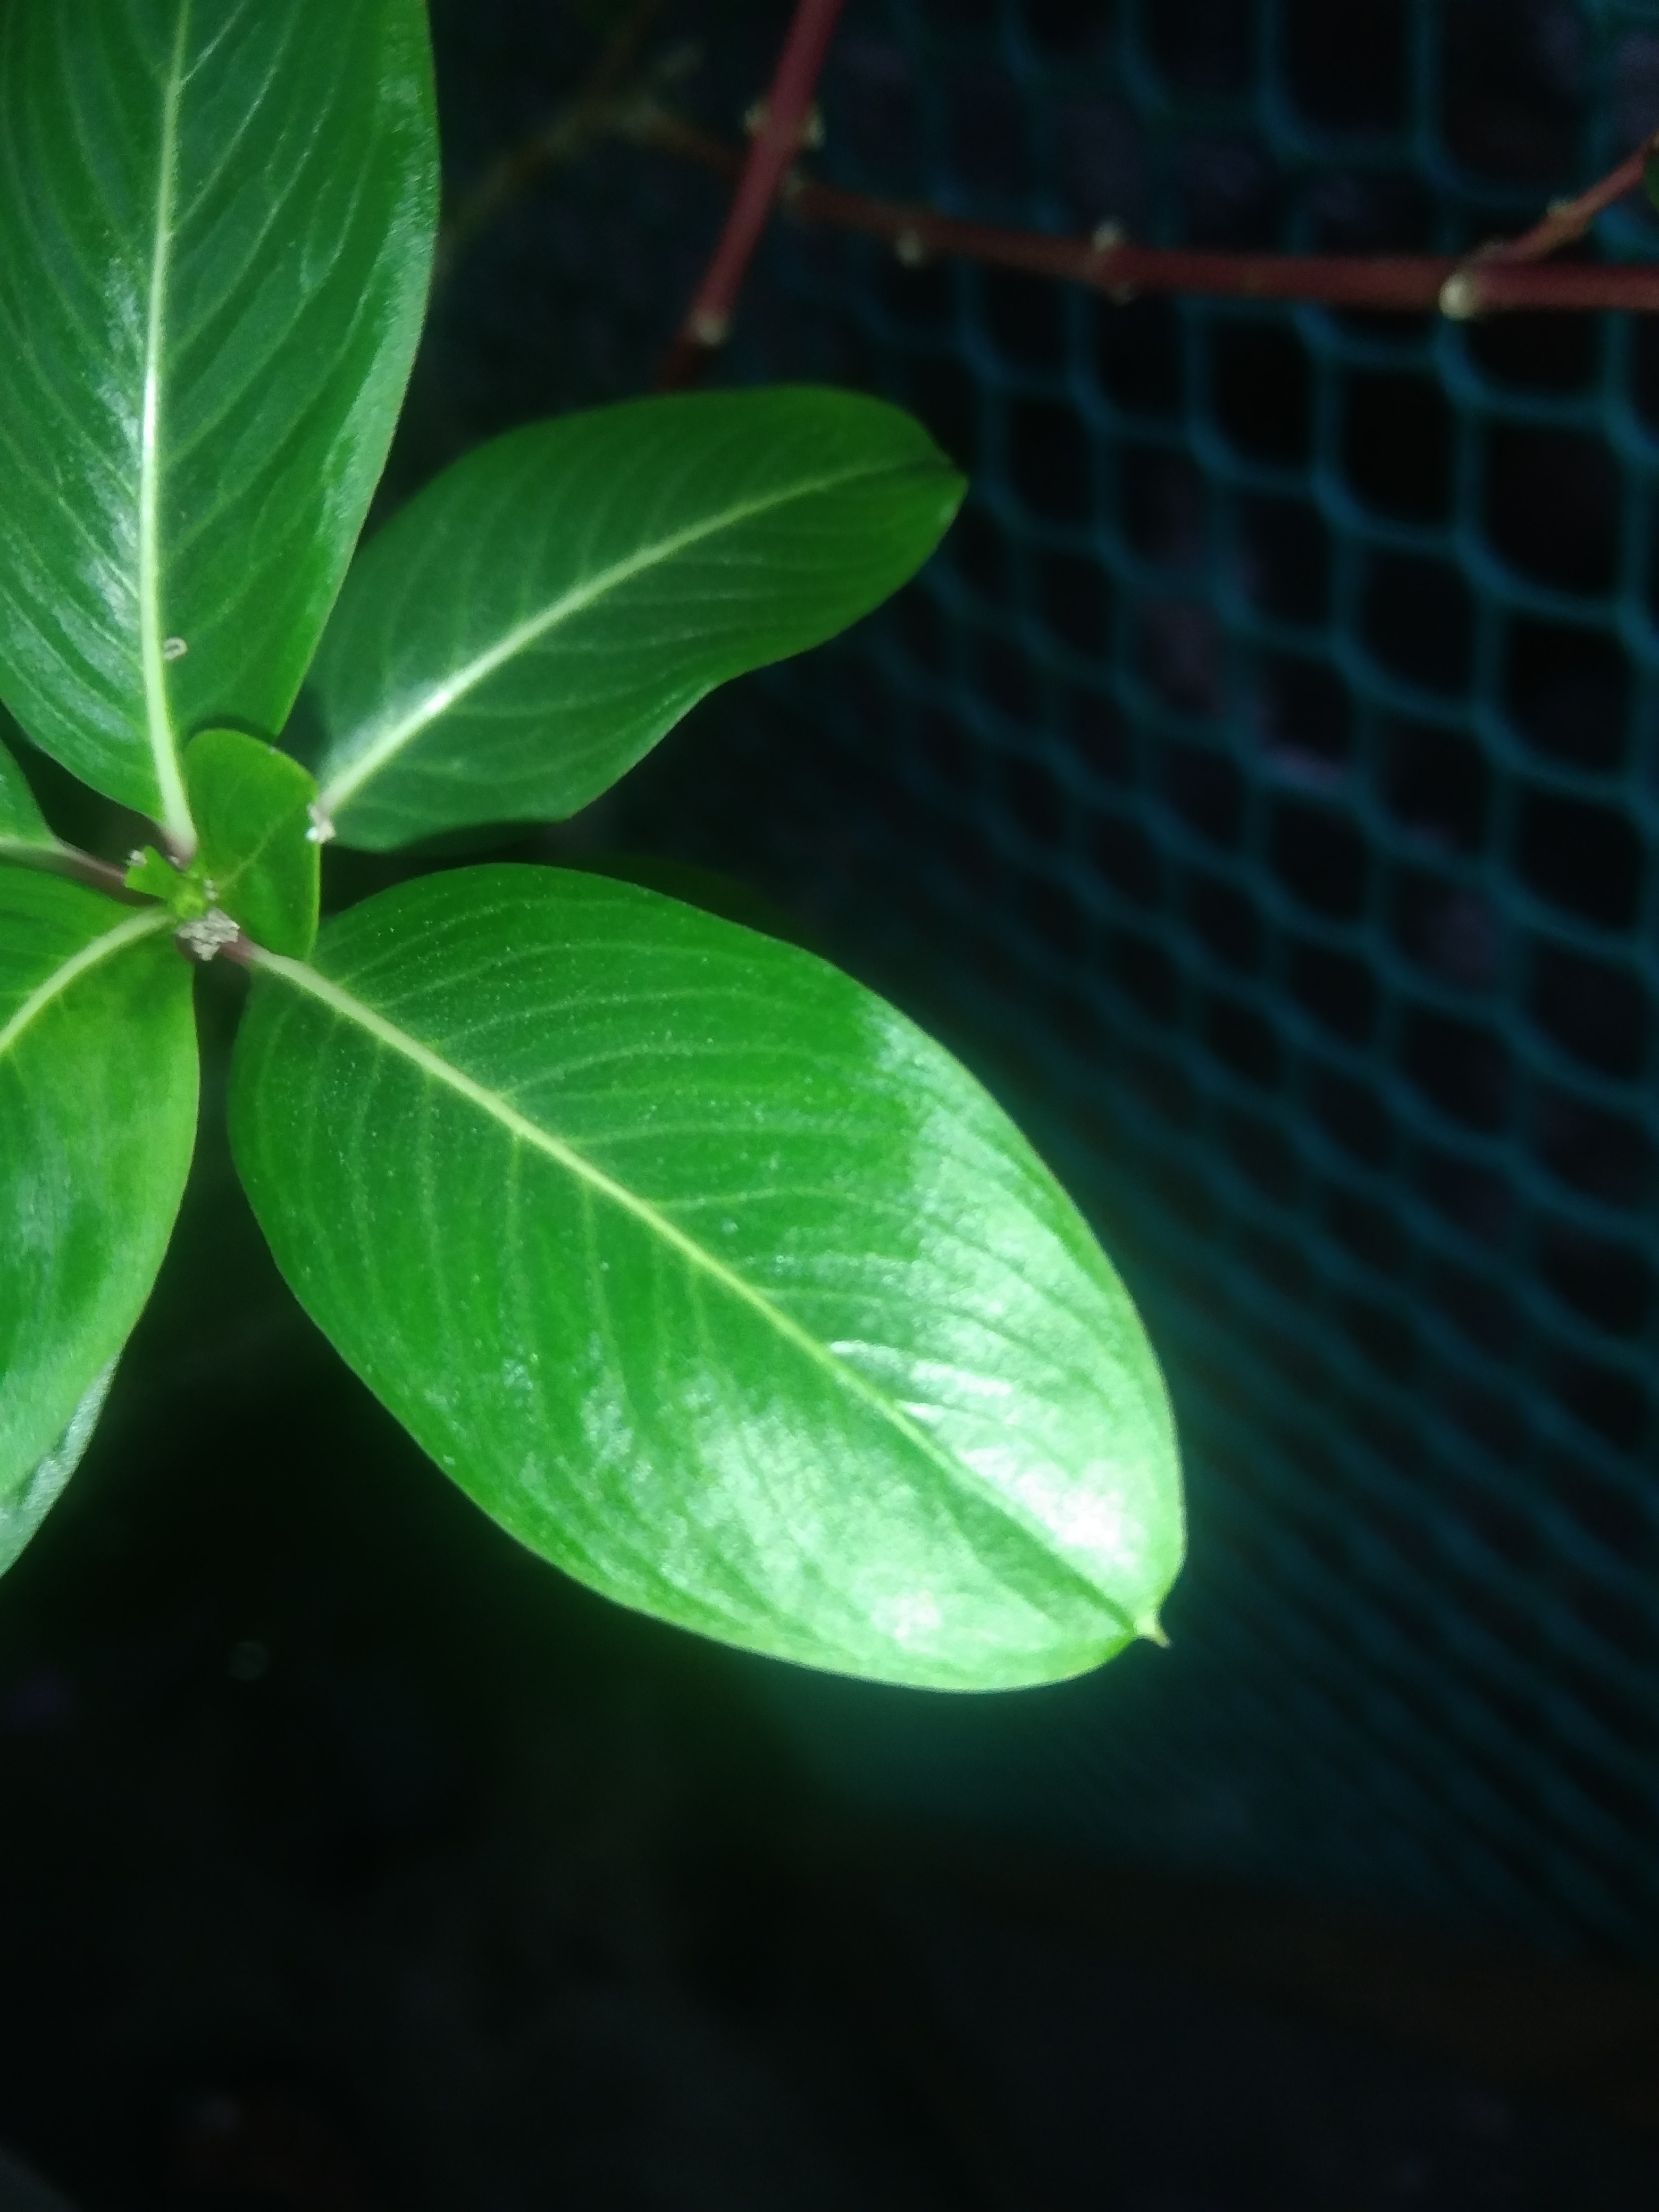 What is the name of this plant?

rose periwinkle
